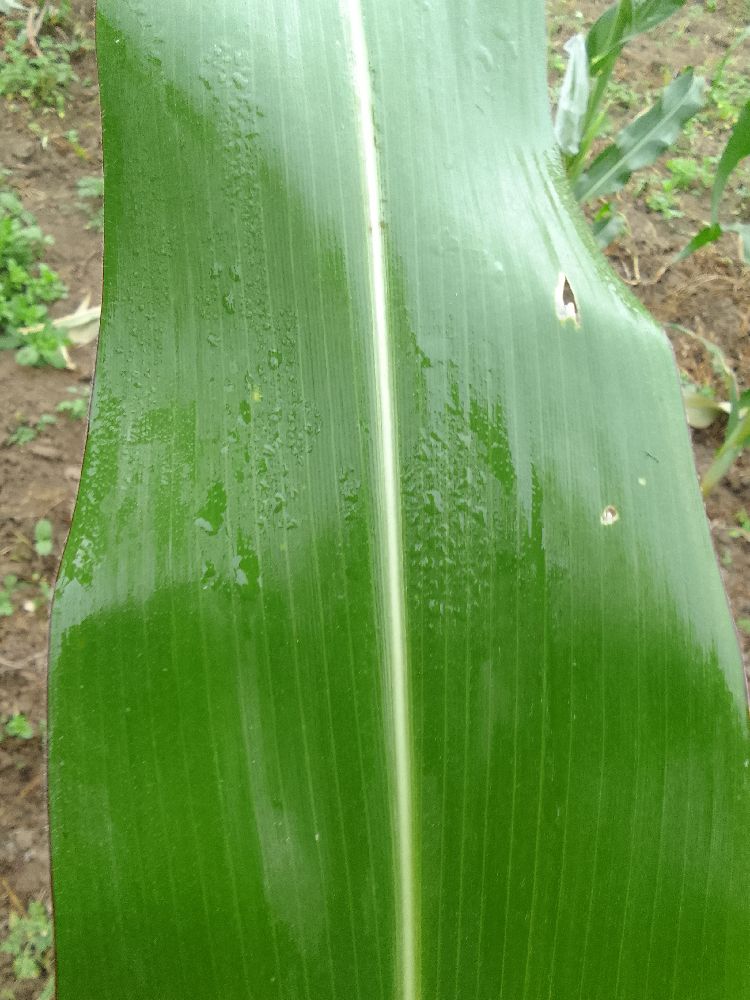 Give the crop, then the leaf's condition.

maize, healthy
